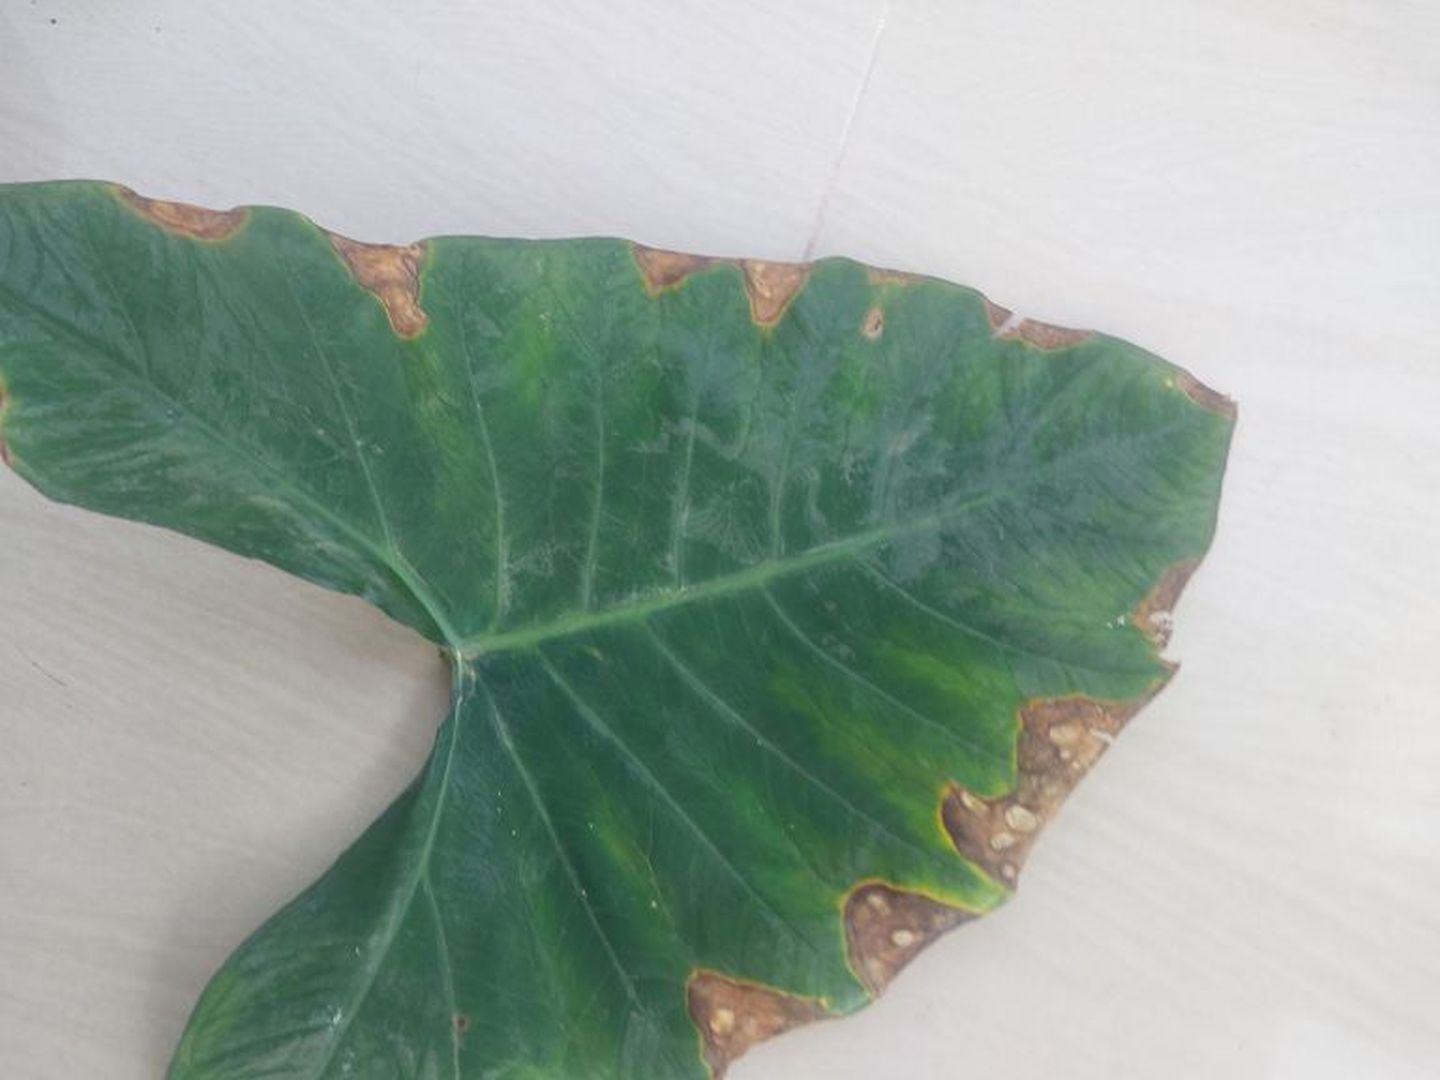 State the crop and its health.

taro, leaf blight
